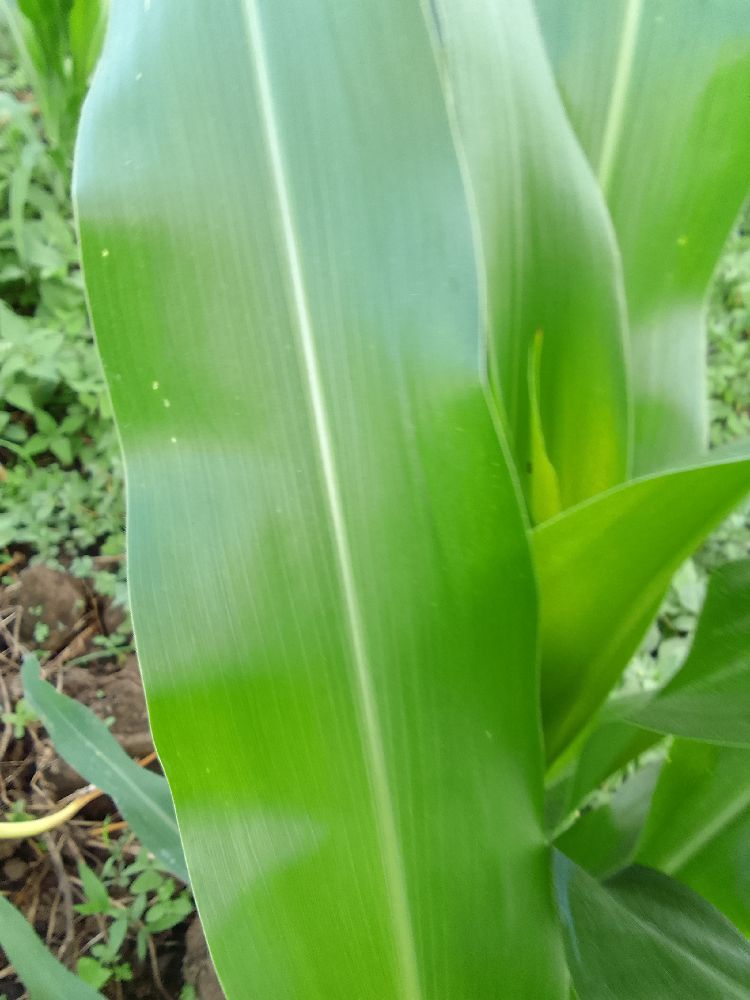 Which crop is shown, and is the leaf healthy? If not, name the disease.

maize, healthy
